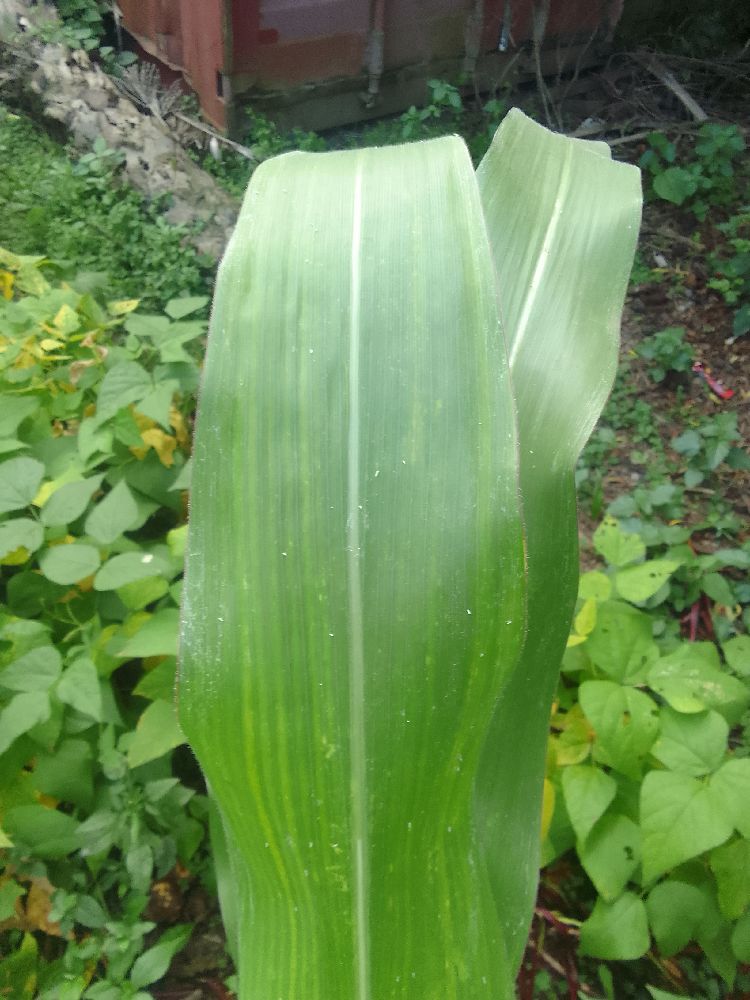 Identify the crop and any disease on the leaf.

maize, healthy
